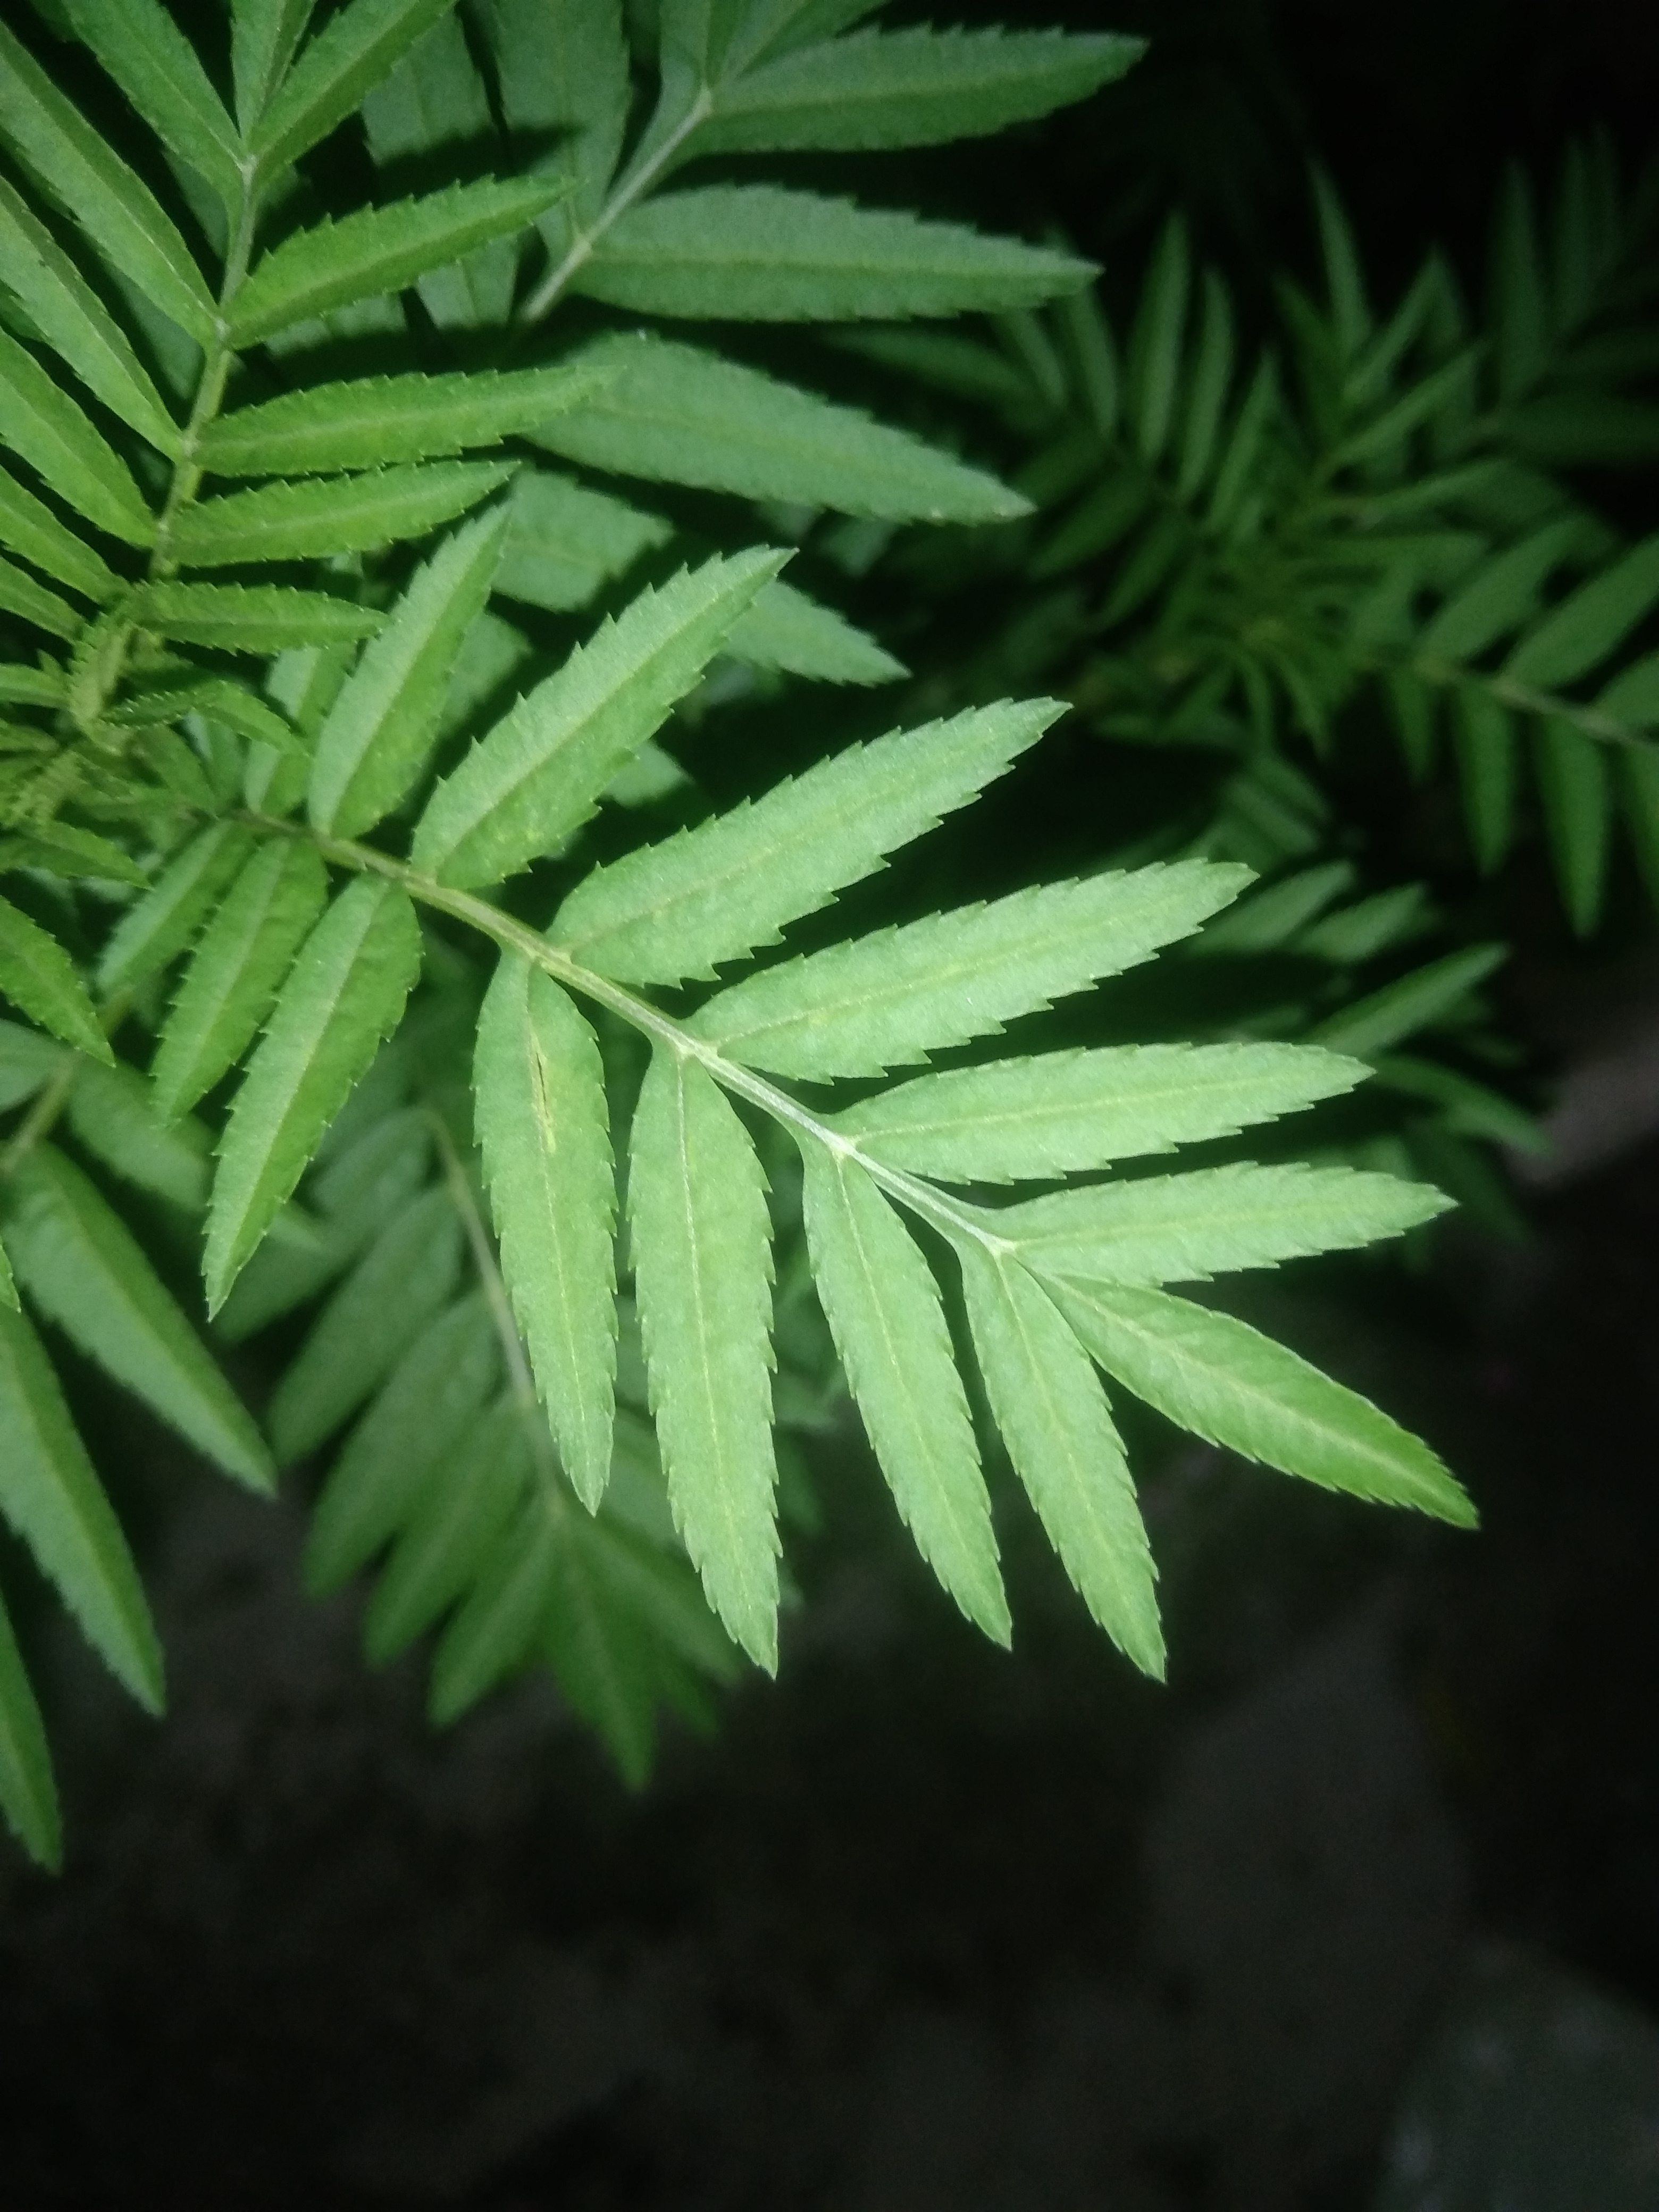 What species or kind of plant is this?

marigold
